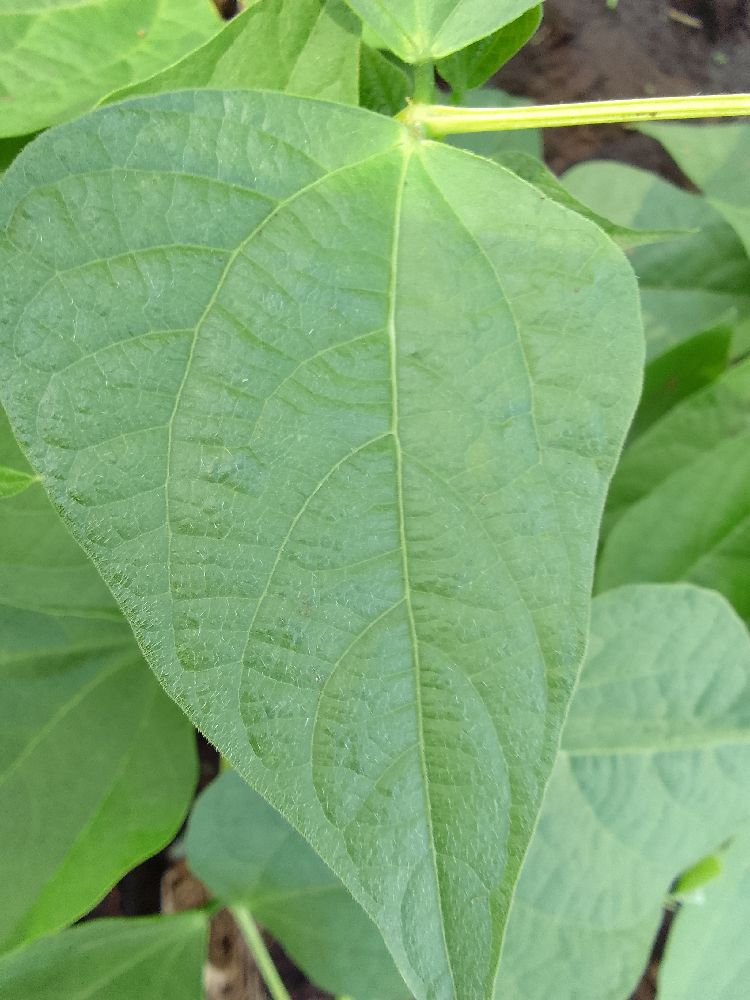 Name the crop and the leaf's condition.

common bean, healthy
